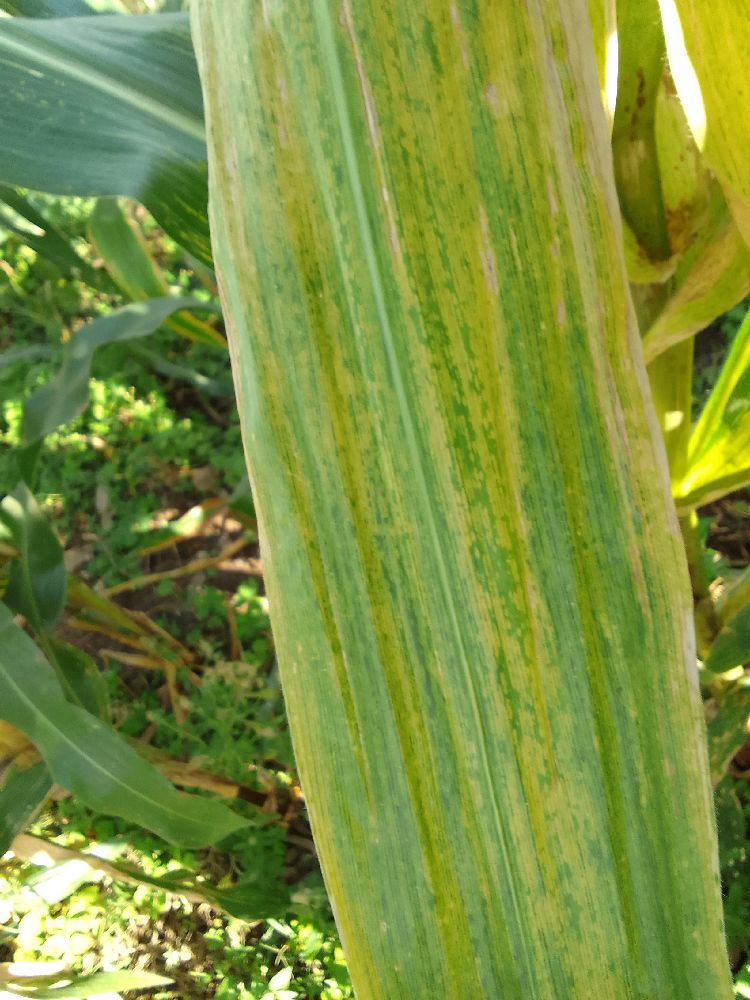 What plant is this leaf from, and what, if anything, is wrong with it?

maize, maize lethal necrosis
